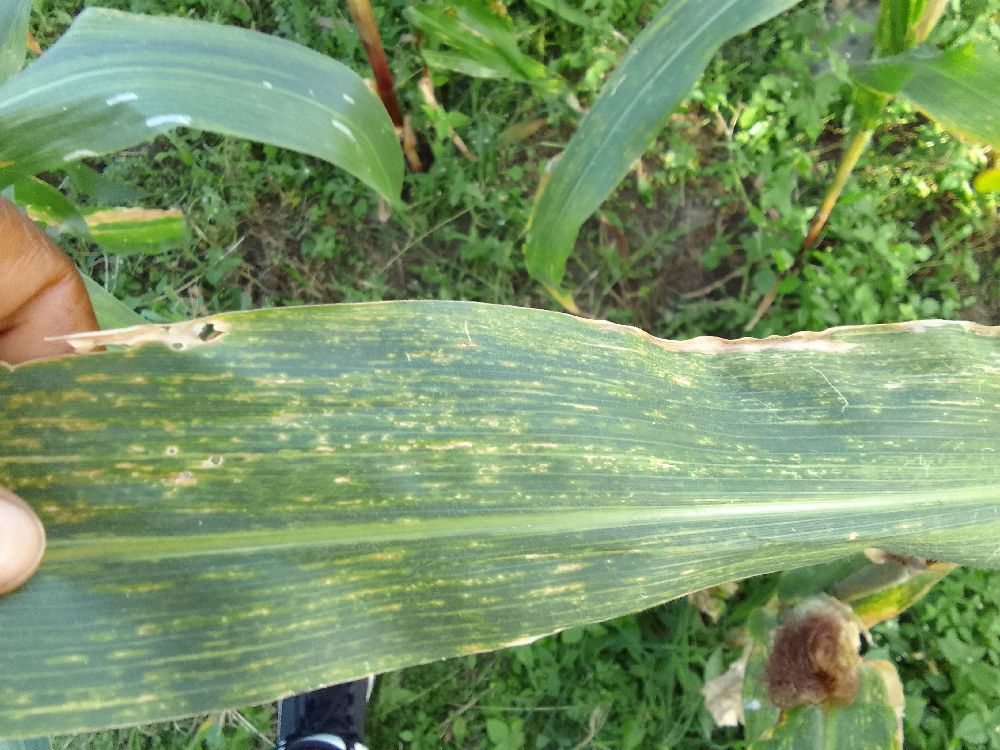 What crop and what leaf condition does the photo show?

maize, maize lethal necrosis
